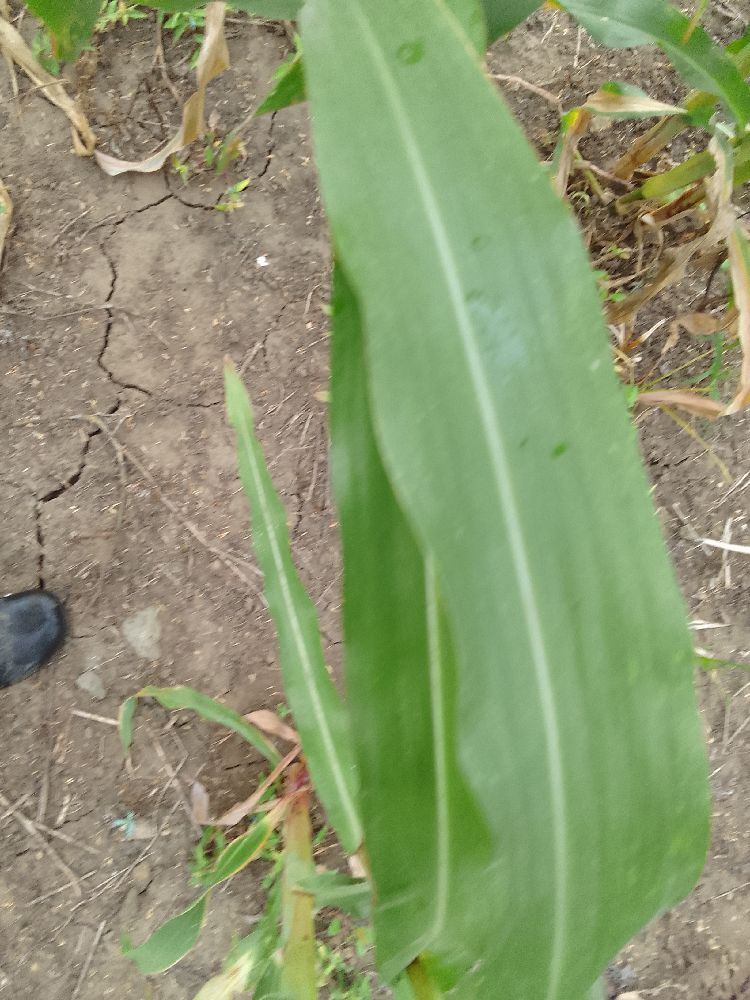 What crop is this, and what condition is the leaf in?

maize, healthy
